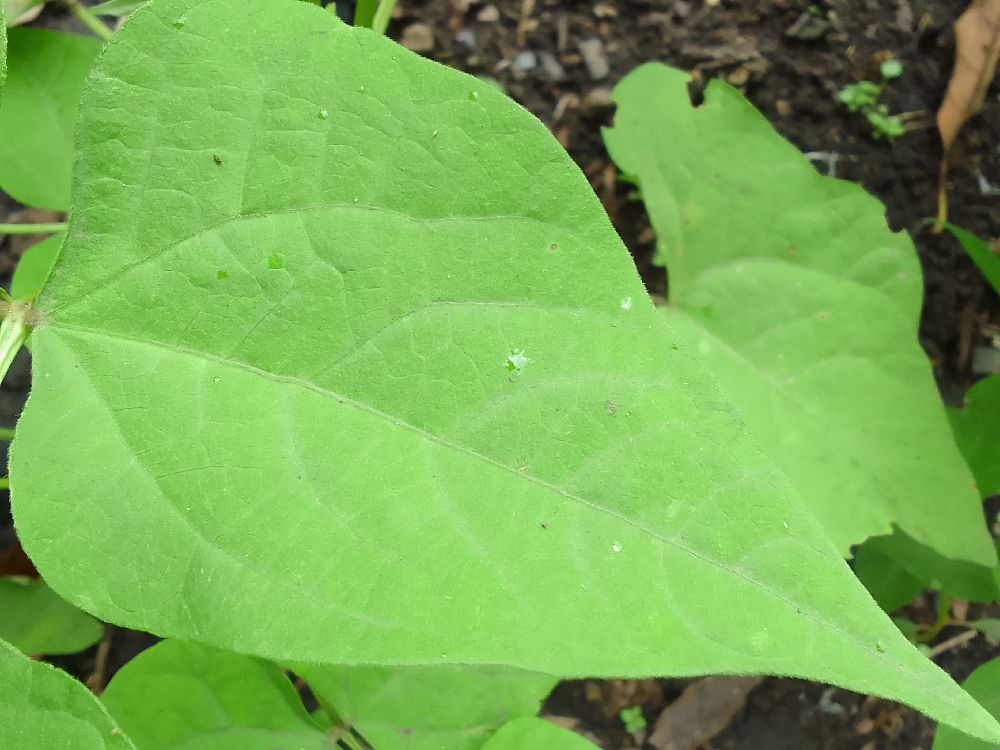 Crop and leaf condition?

common bean, healthy
